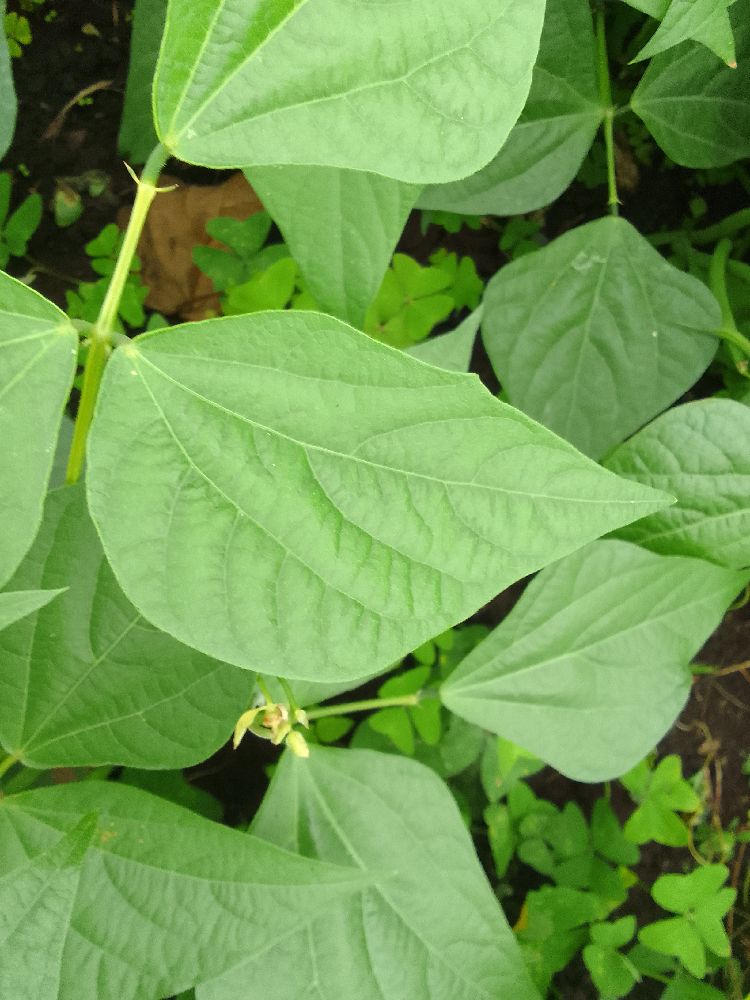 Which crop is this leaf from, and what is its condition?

common bean, healthy
